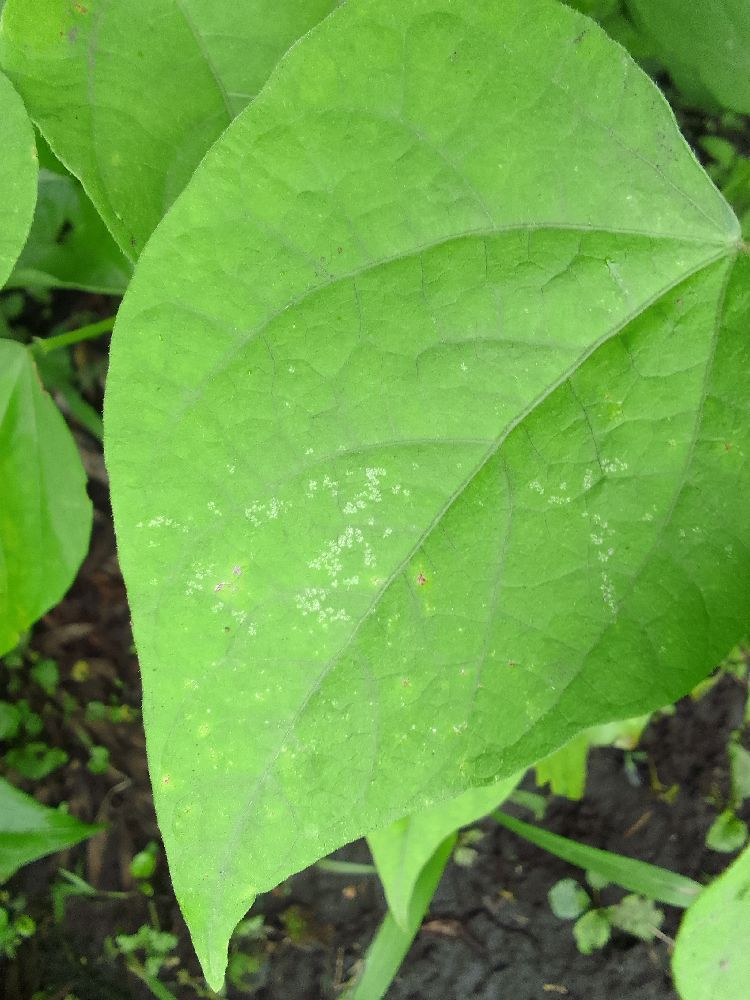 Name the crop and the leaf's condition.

common bean, healthy
